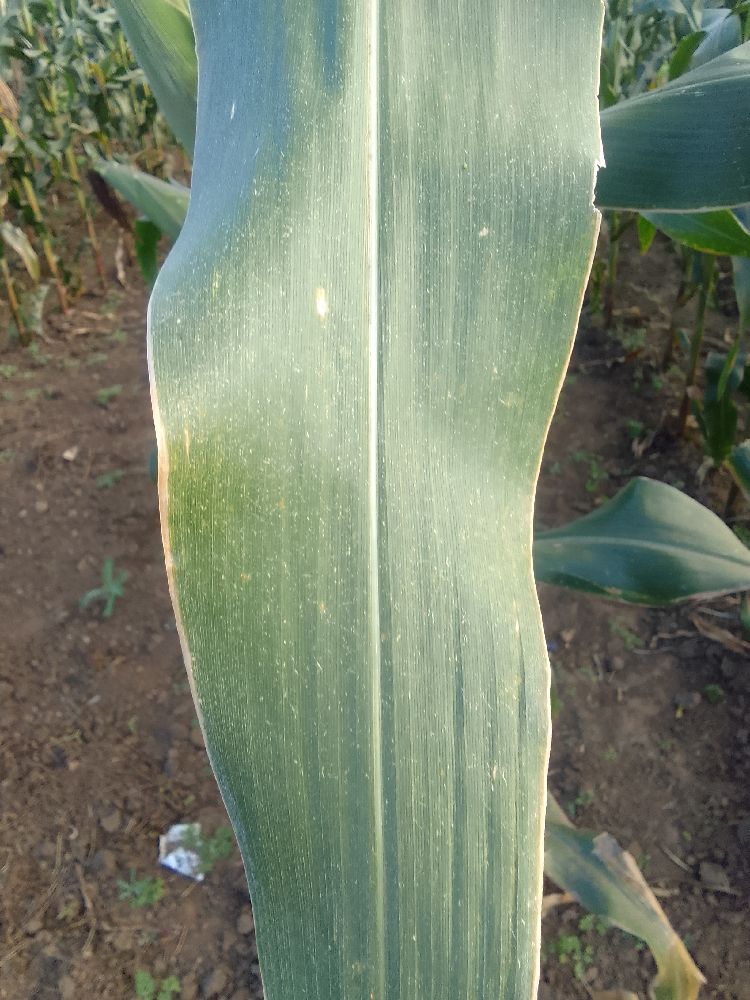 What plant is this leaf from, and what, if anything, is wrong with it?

maize, healthy
